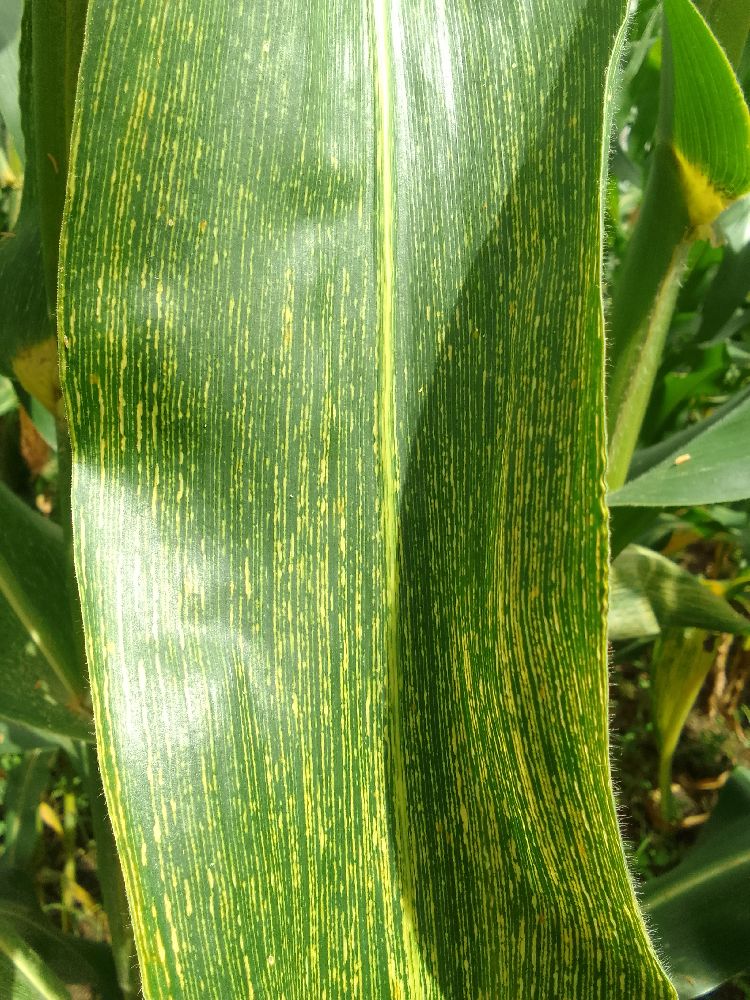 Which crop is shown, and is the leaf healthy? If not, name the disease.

maize, maize streak virus
